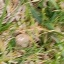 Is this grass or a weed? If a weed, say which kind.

grass
